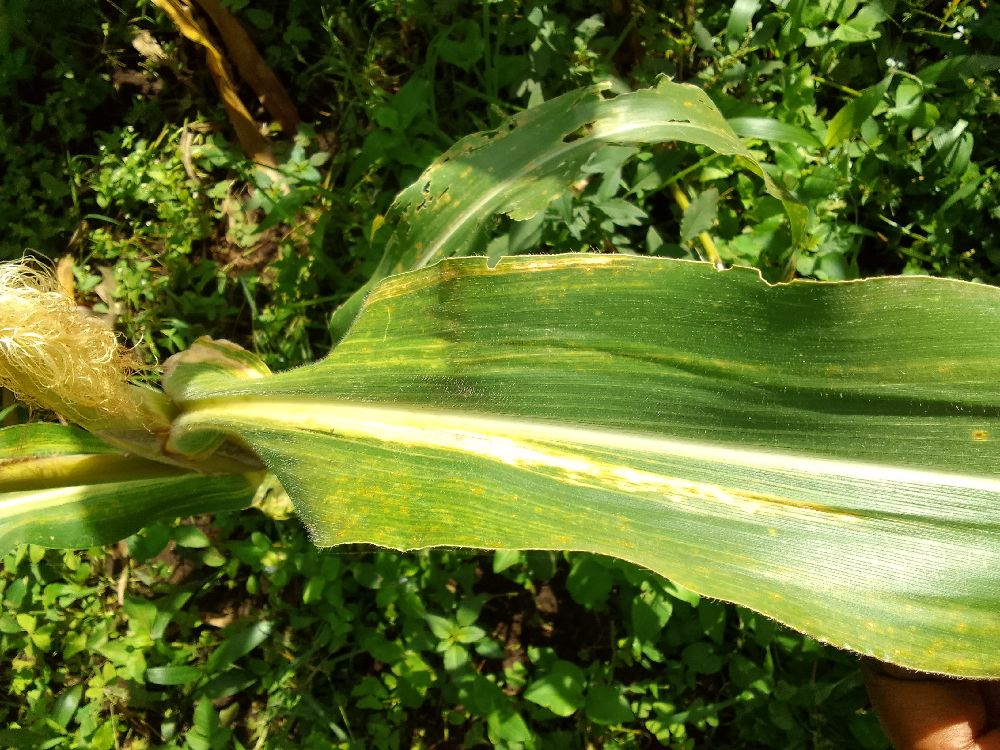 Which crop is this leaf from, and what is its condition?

maize, maize lethal necrosis
